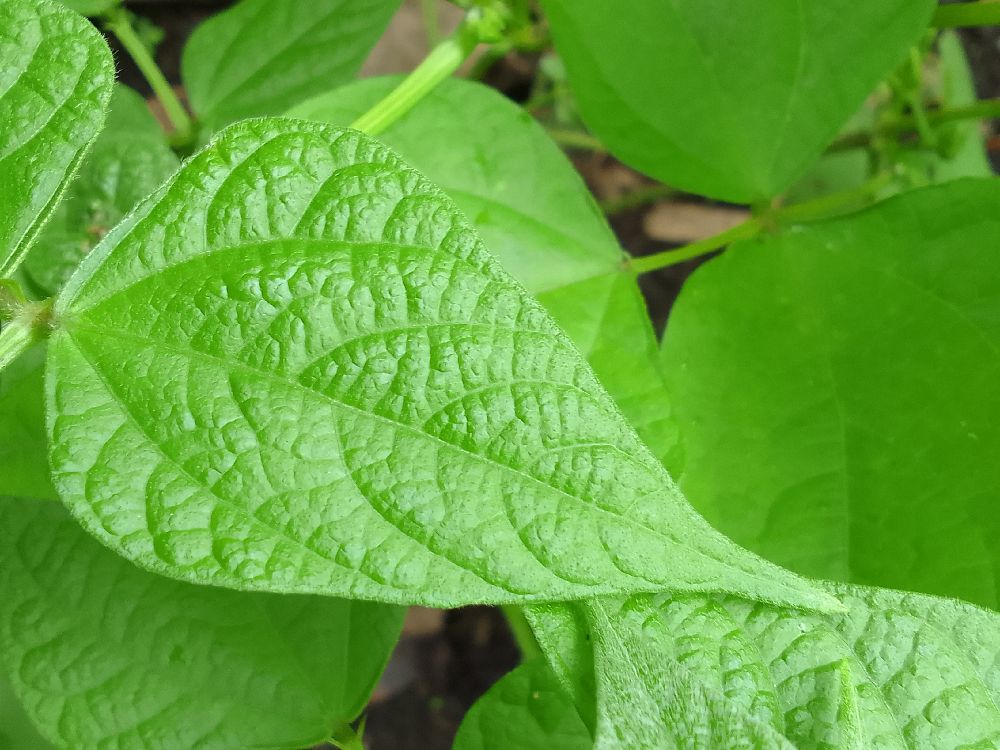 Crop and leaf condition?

common bean, healthy
